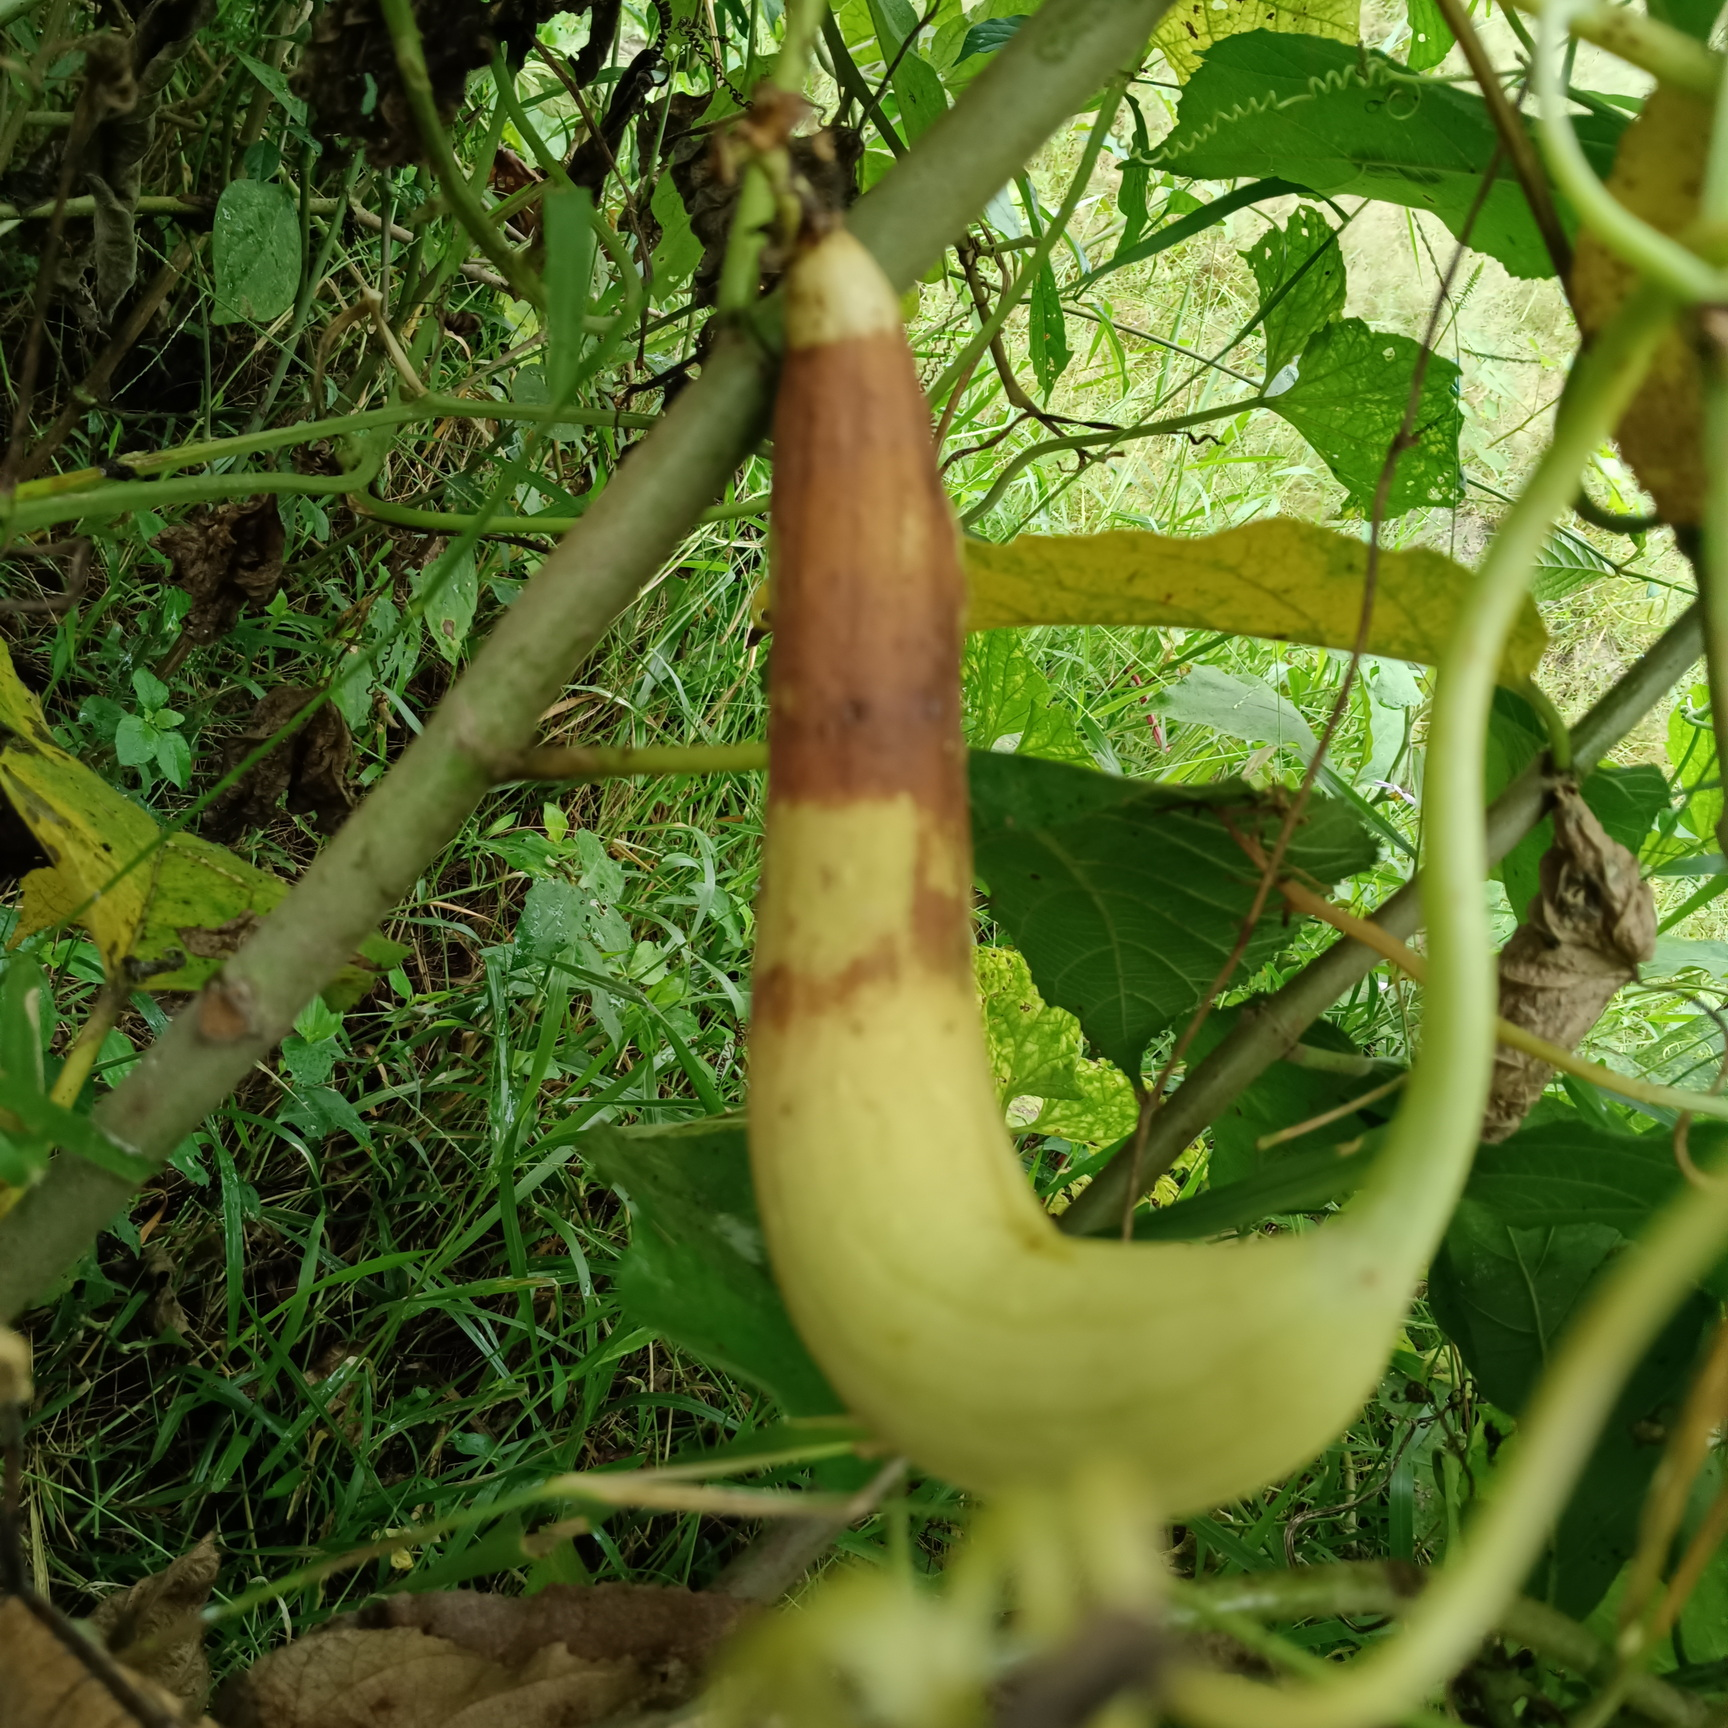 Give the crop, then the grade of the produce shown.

luffa, faulty
